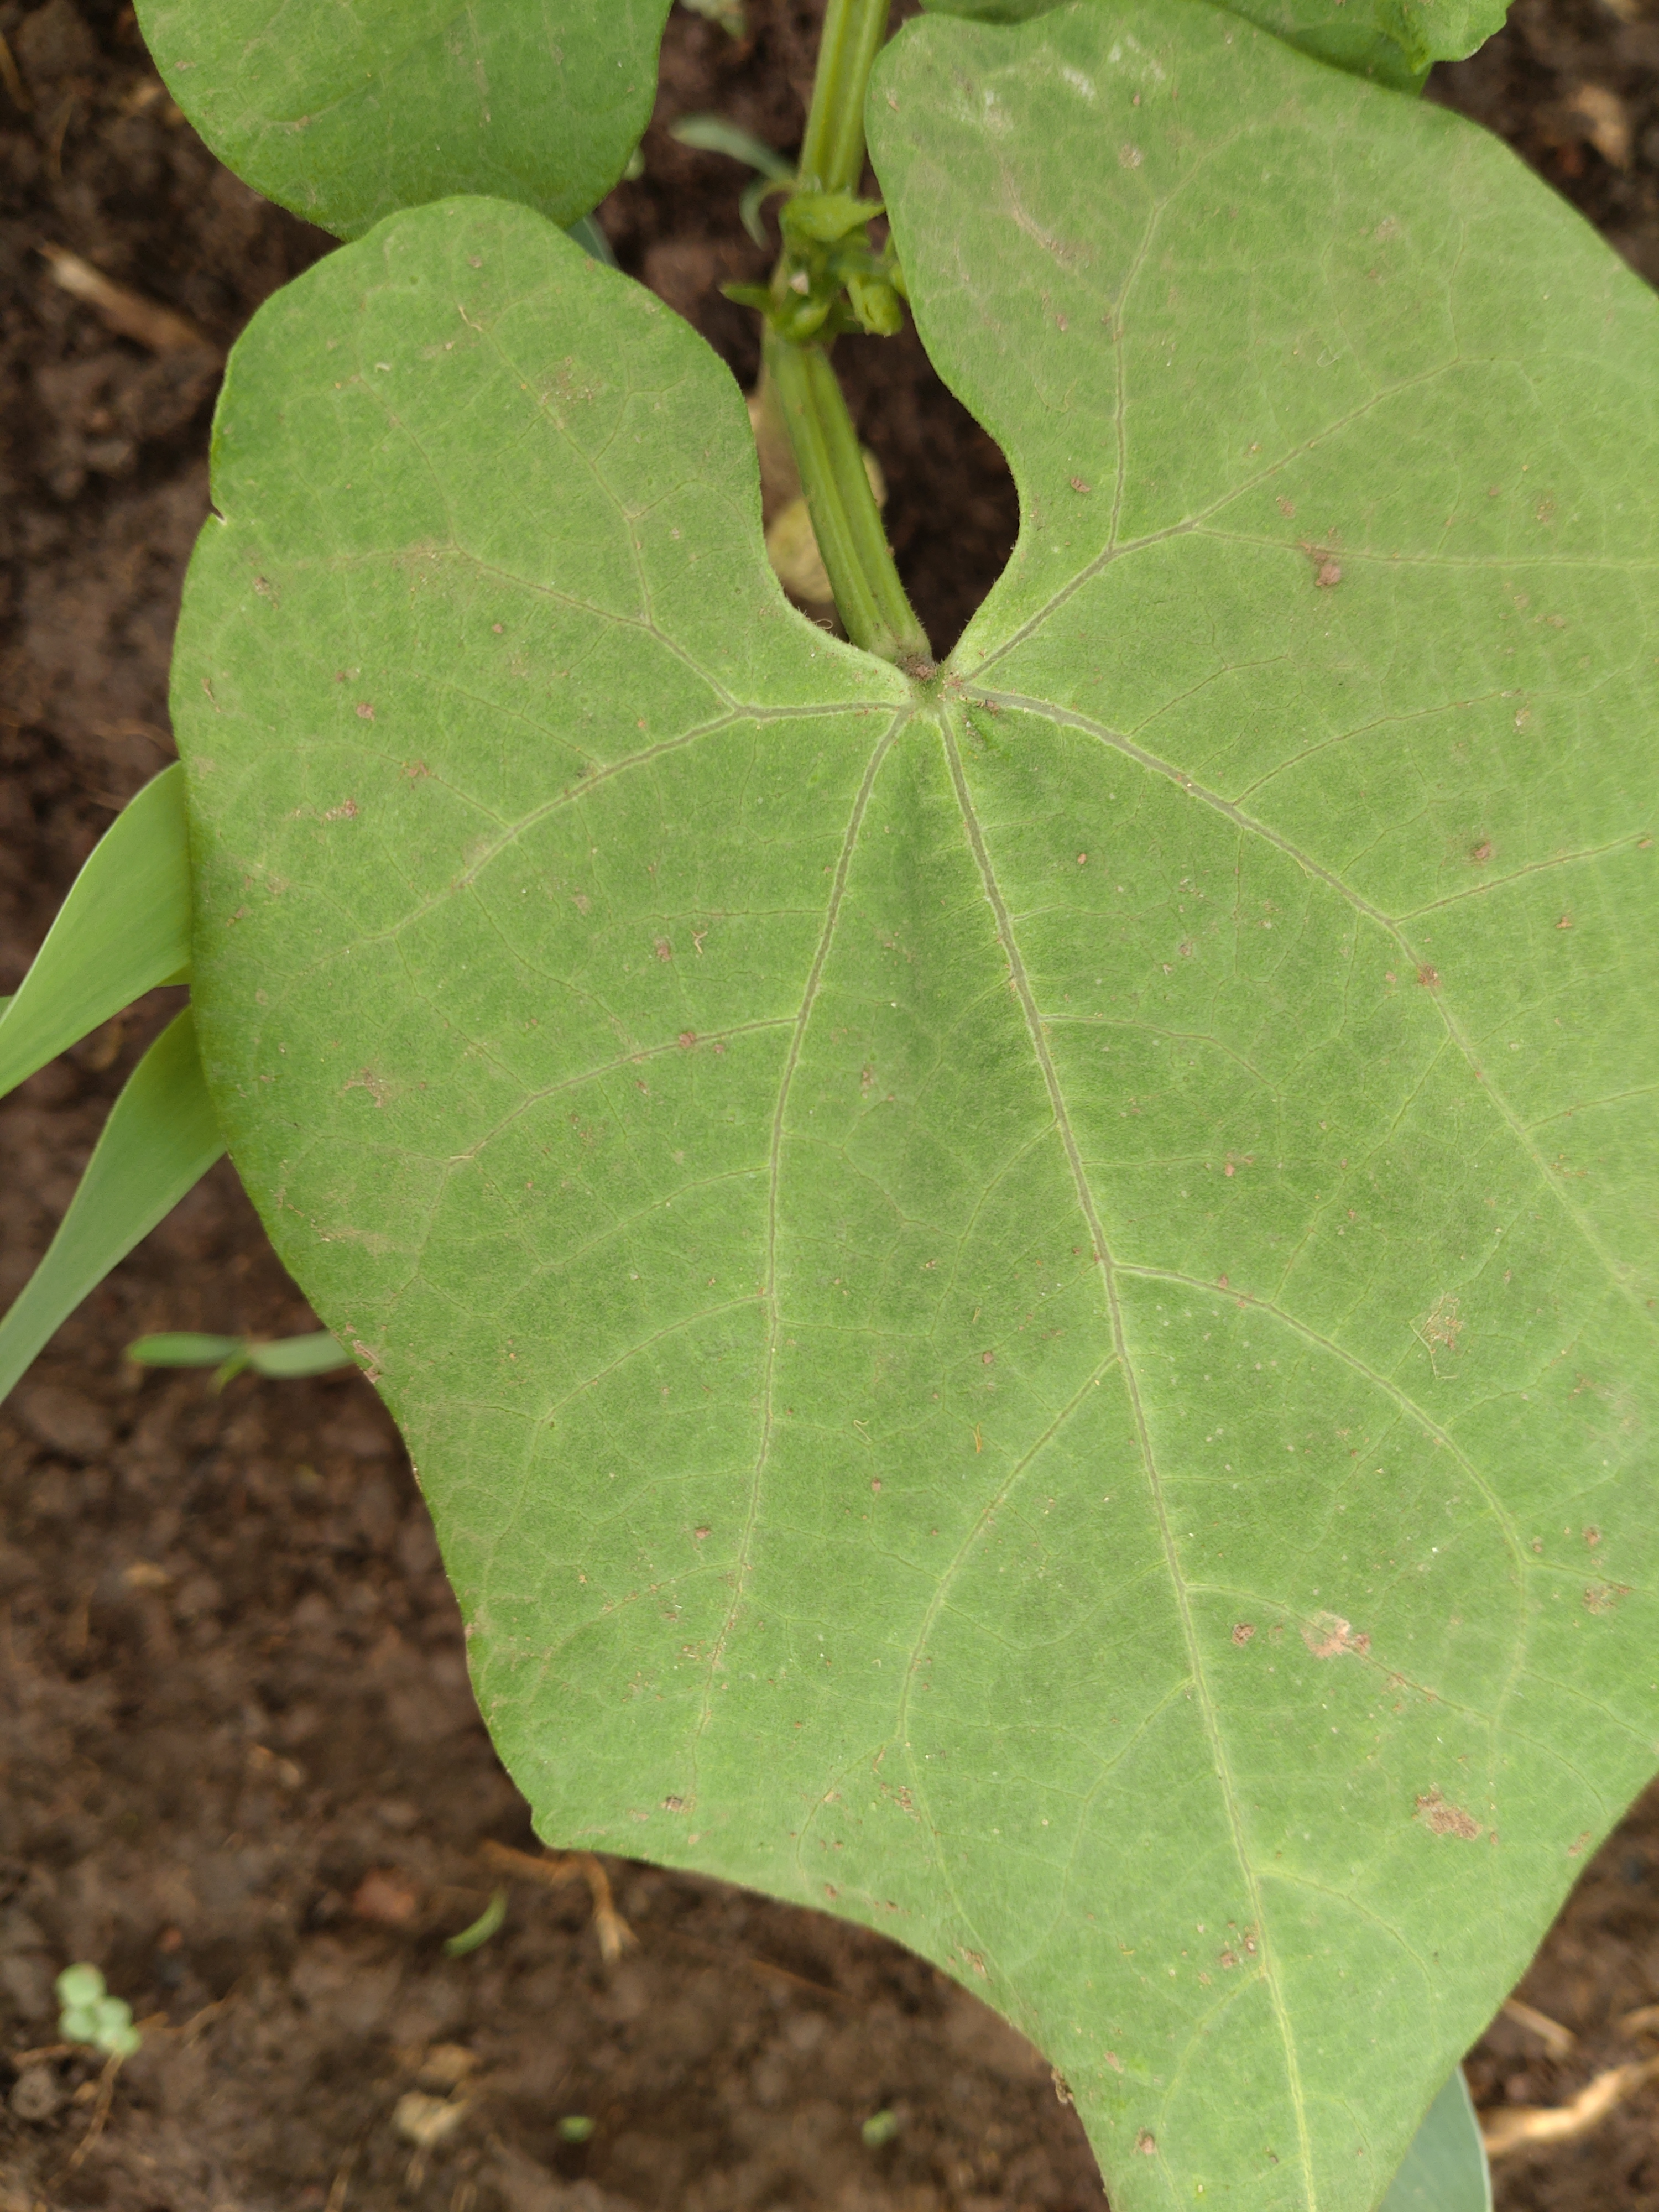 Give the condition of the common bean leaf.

healthy
